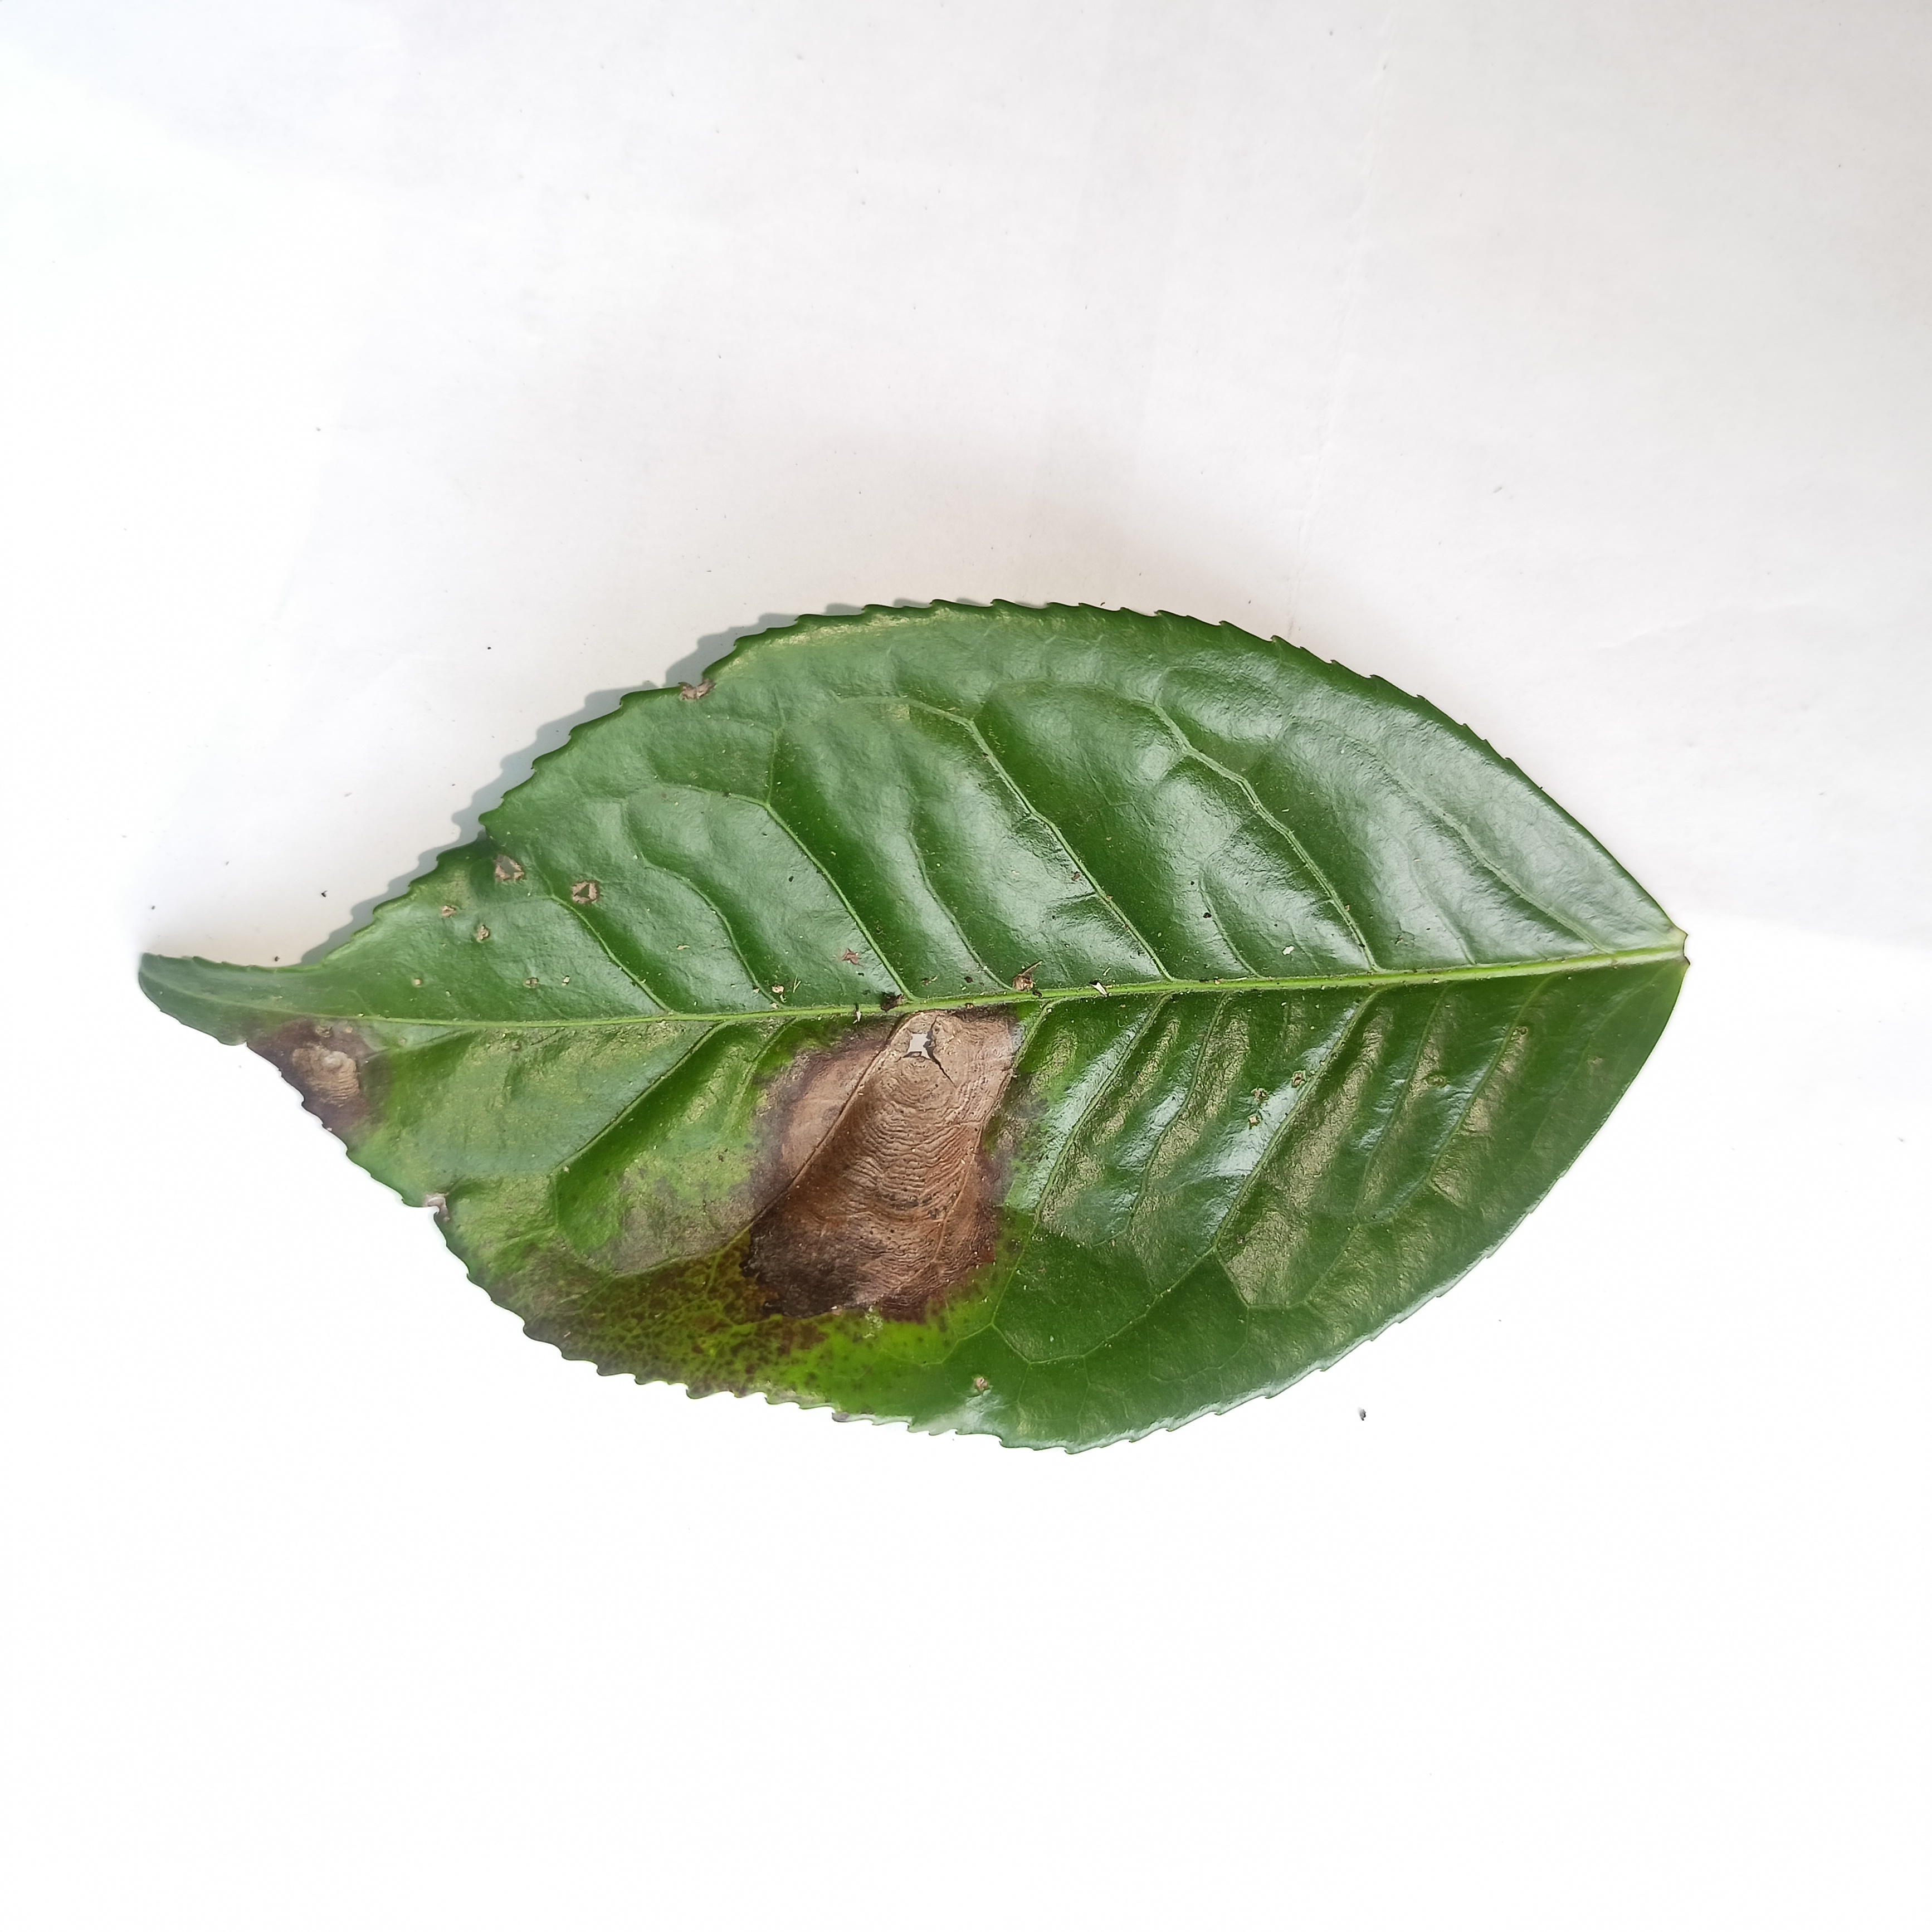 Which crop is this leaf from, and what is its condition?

tea, brown blight
